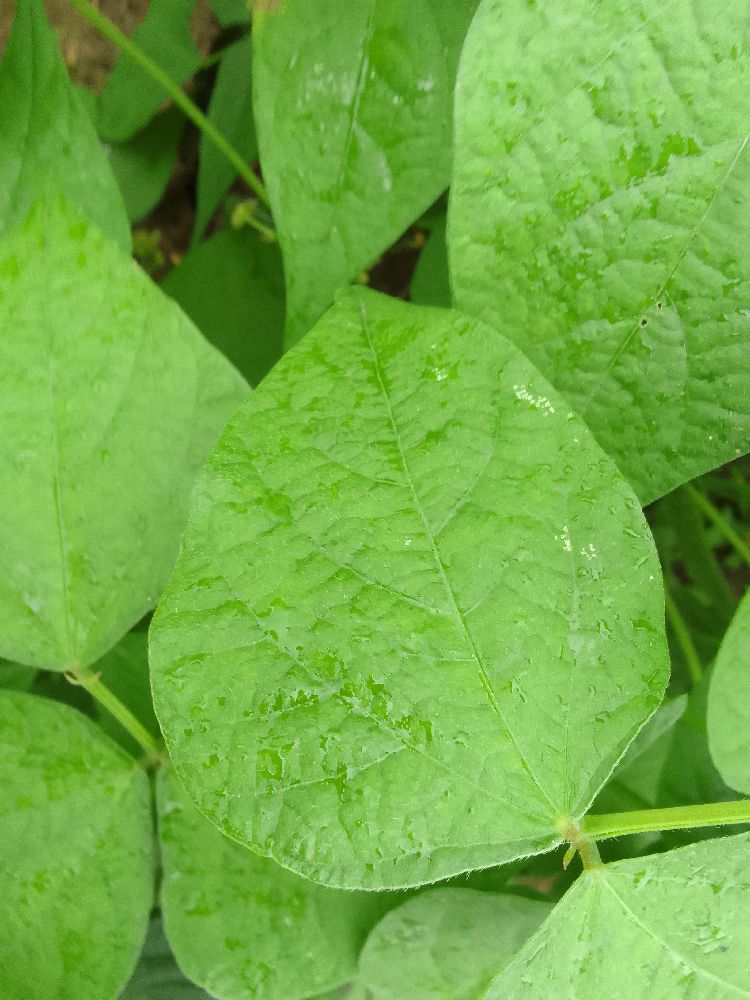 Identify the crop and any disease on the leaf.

common bean, healthy
